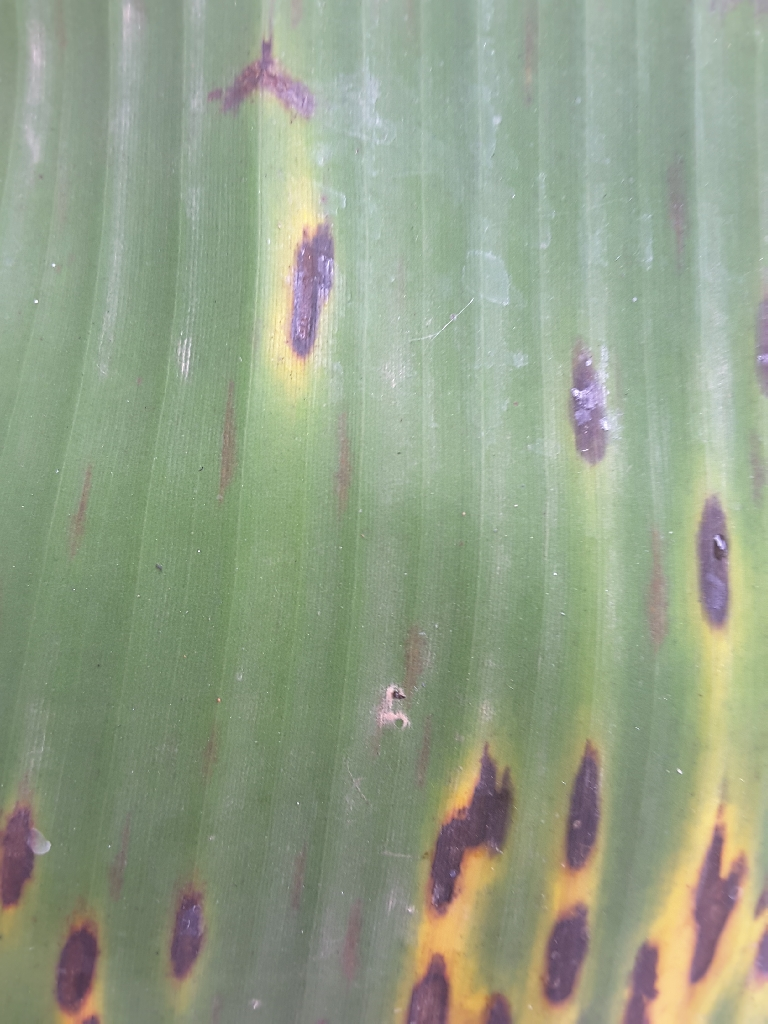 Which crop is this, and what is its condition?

banana, black sigatoka
